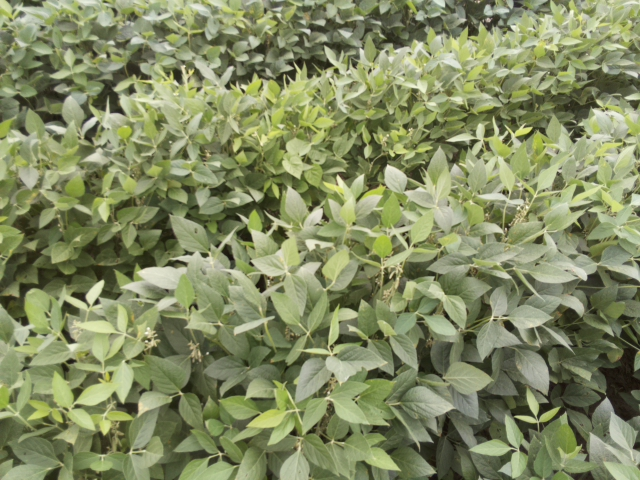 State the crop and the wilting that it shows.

soybean, slight leaflet or petiole turgor loss in upper canopy
